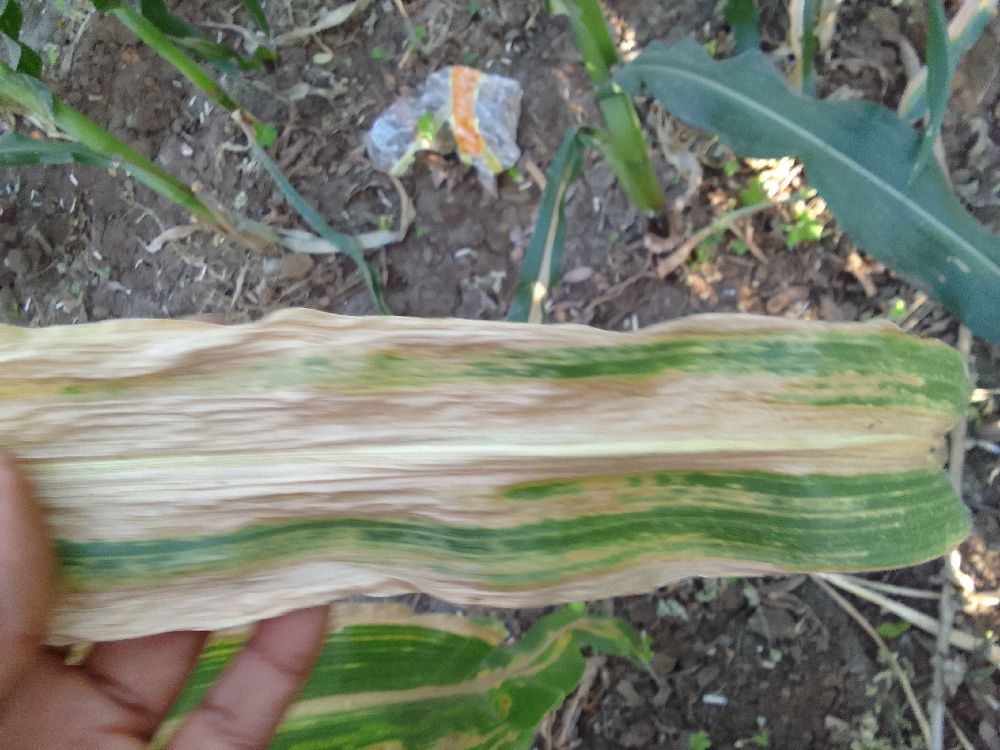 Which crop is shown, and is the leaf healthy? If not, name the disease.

maize, maize lethal necrosis
